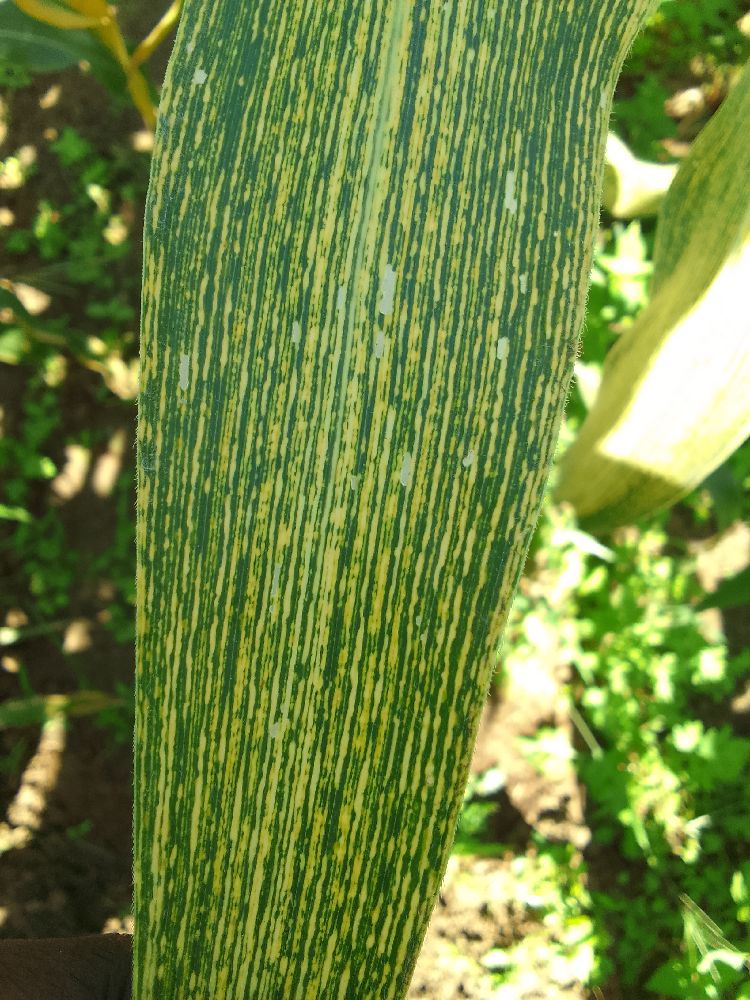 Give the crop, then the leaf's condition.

maize, maize streak virus
